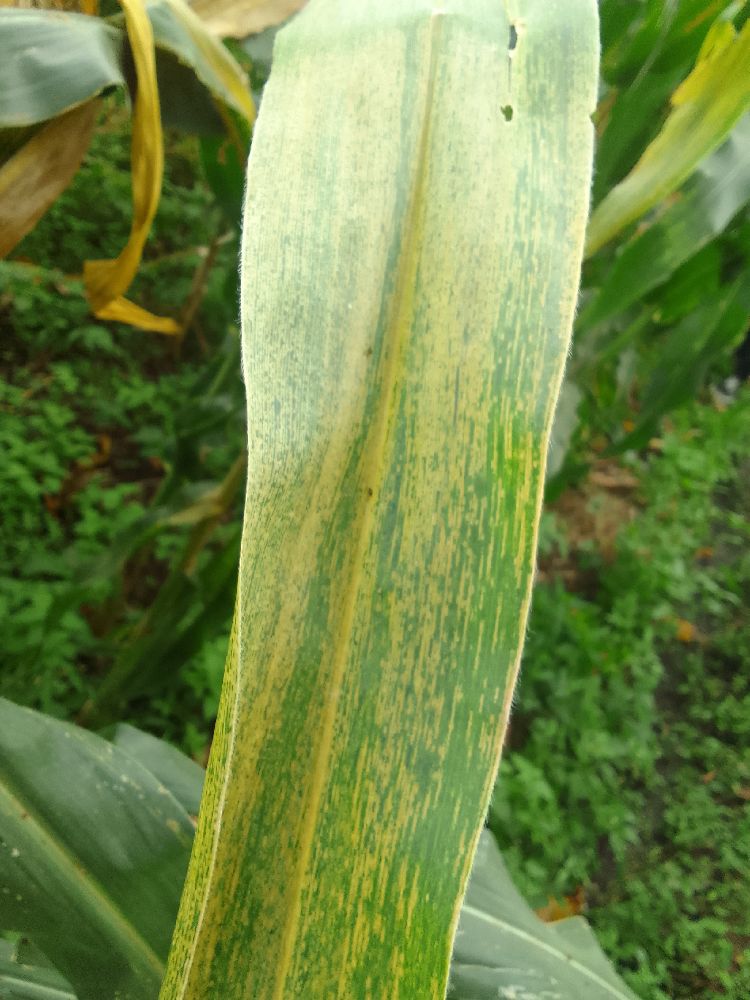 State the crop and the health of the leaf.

maize, maize lethal necrosis
